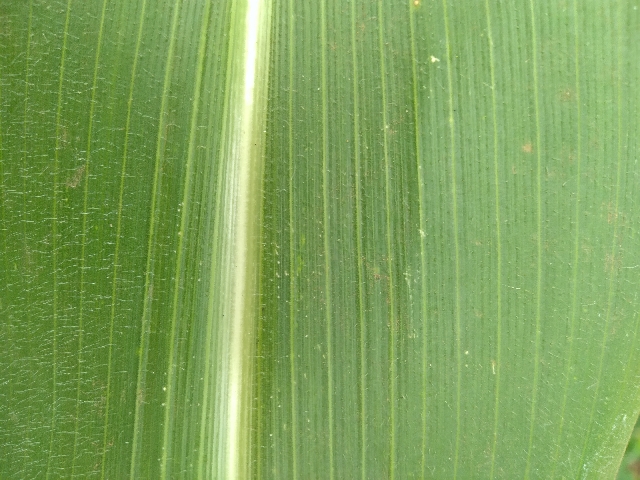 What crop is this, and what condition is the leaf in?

maize, healthy
